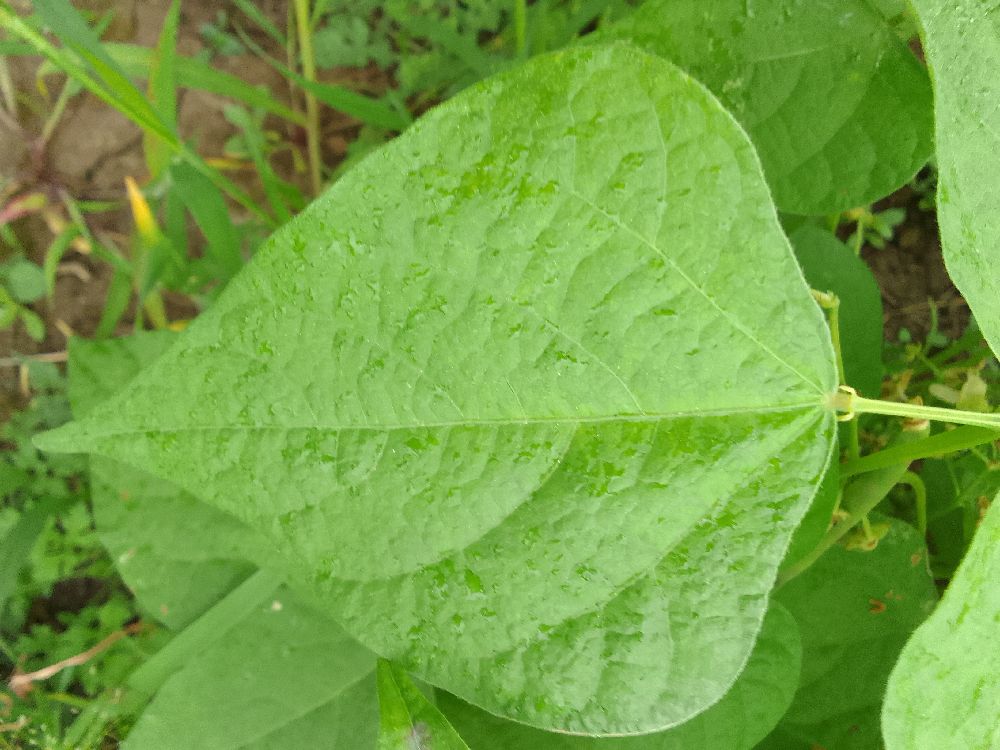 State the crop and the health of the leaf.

common bean, healthy
